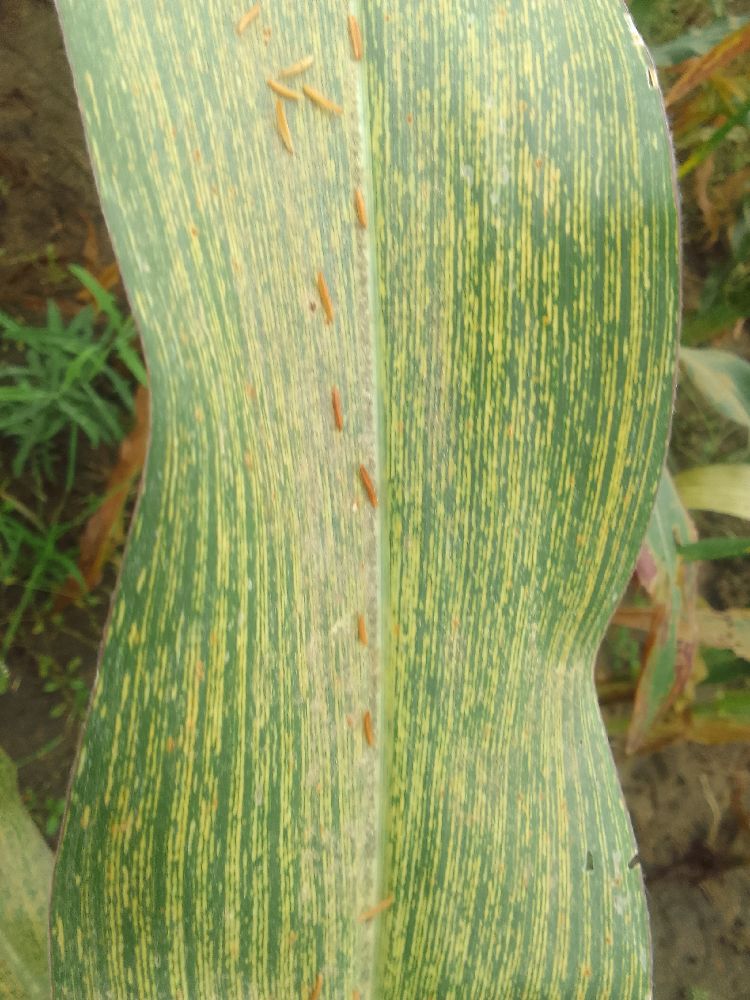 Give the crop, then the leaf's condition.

maize, maize streak virus
